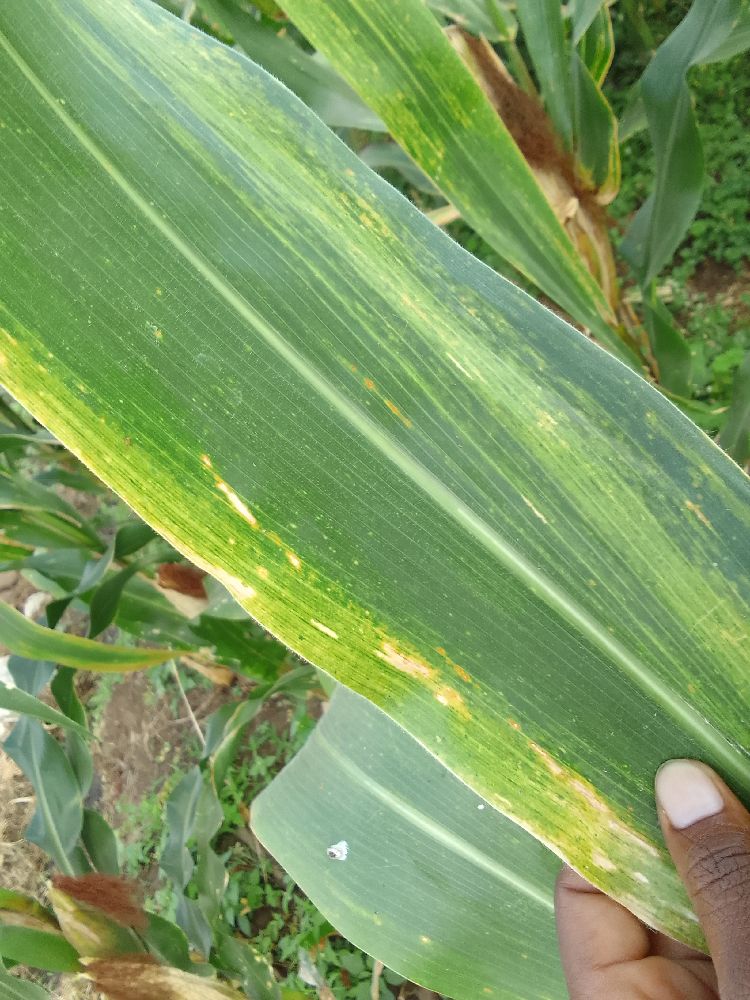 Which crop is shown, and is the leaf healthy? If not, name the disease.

maize, maize lethal necrosis
